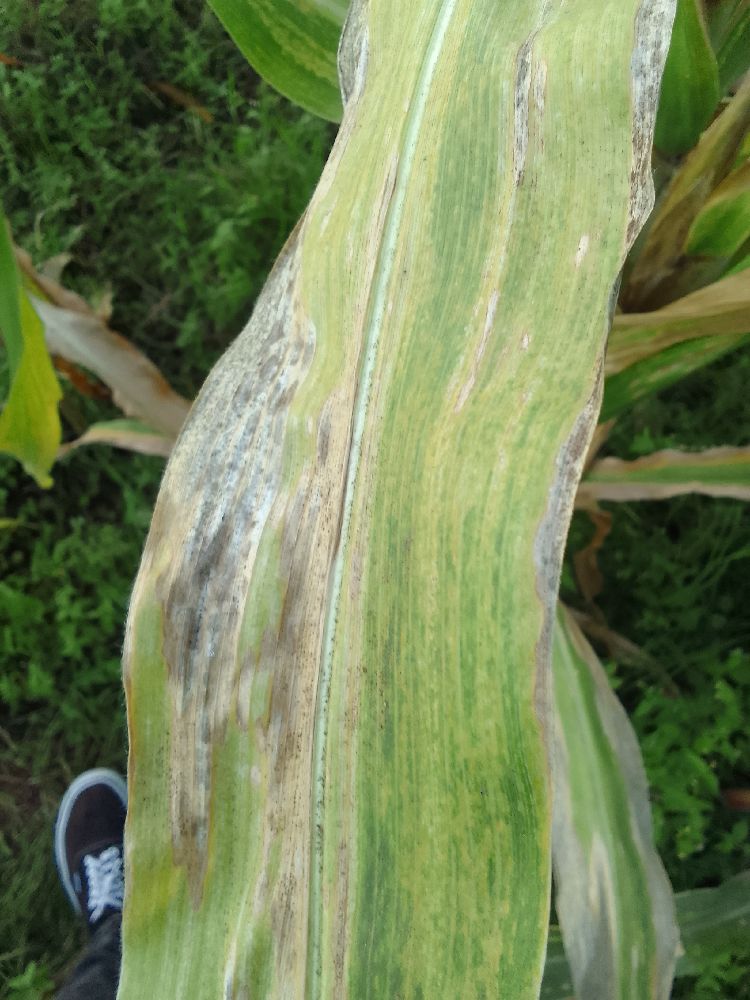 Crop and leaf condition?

maize, maize lethal necrosis
